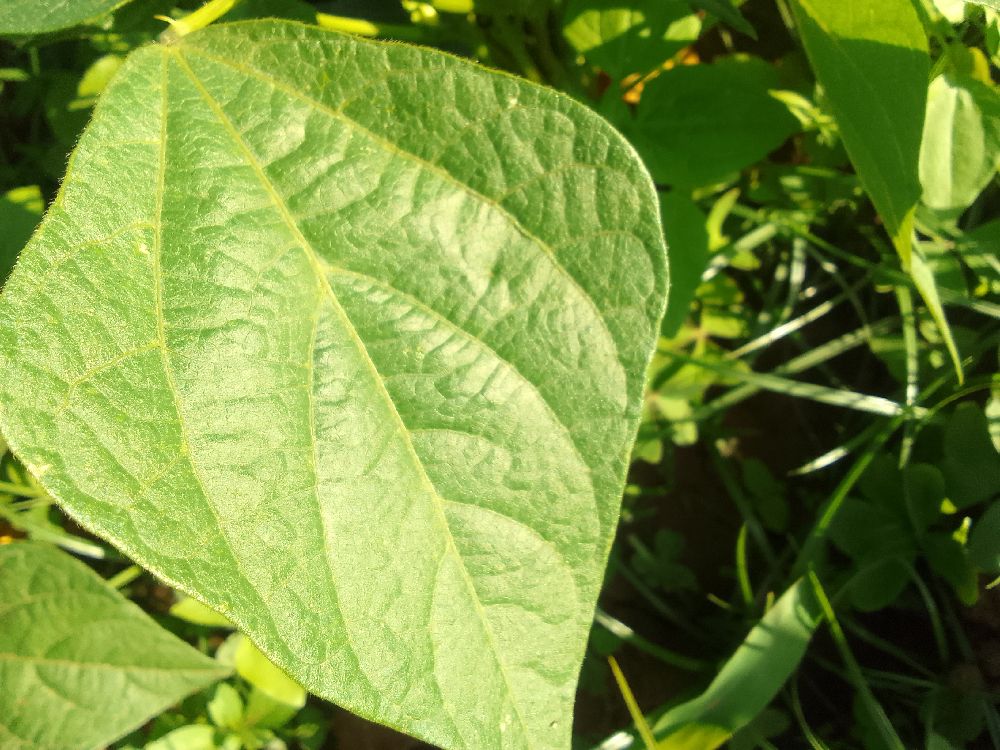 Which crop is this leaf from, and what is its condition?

common bean, healthy
